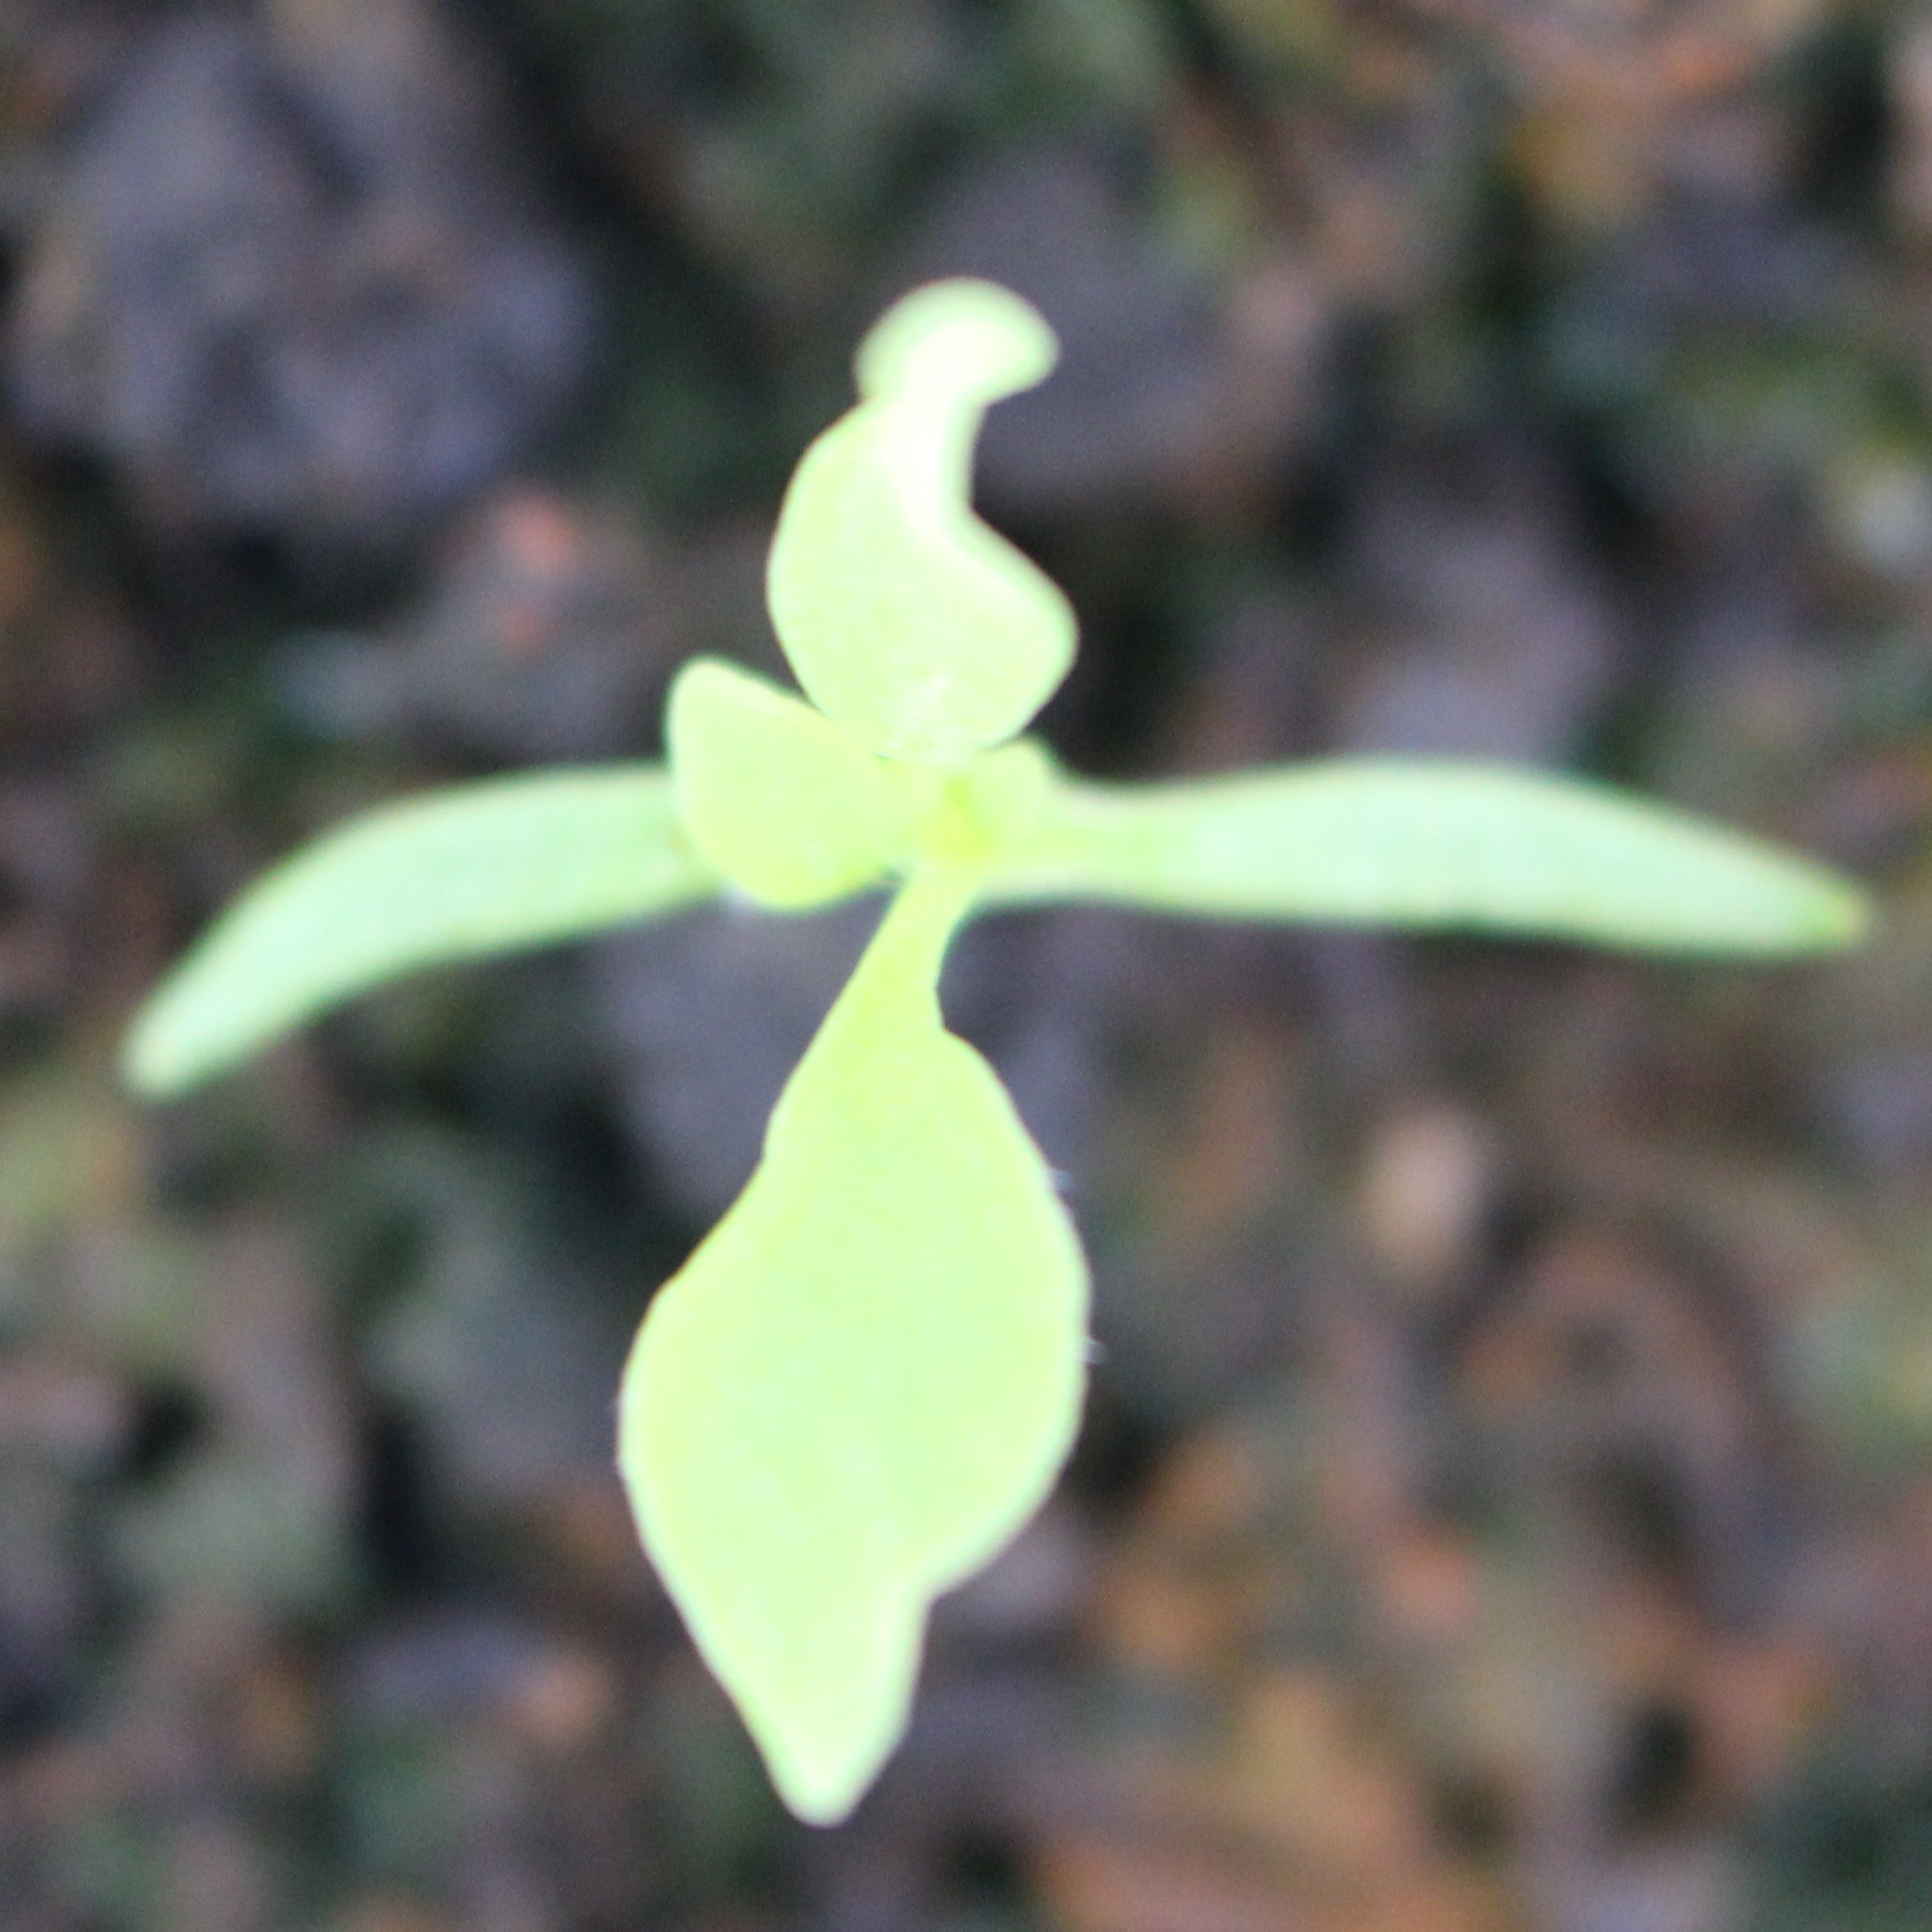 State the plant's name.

Papaver rhoeas
